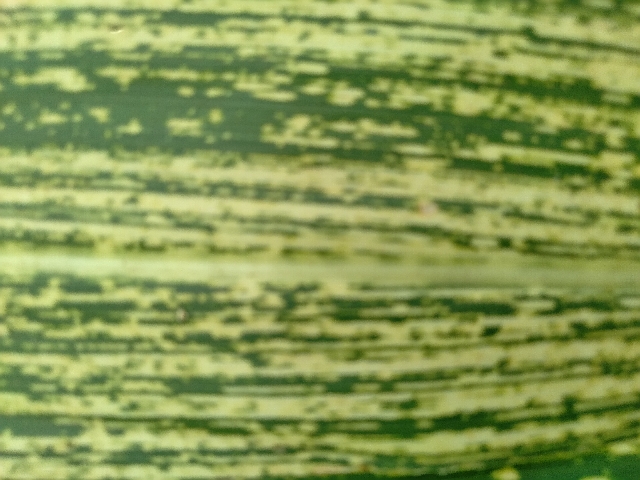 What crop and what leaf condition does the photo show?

maize, maize streak virus
